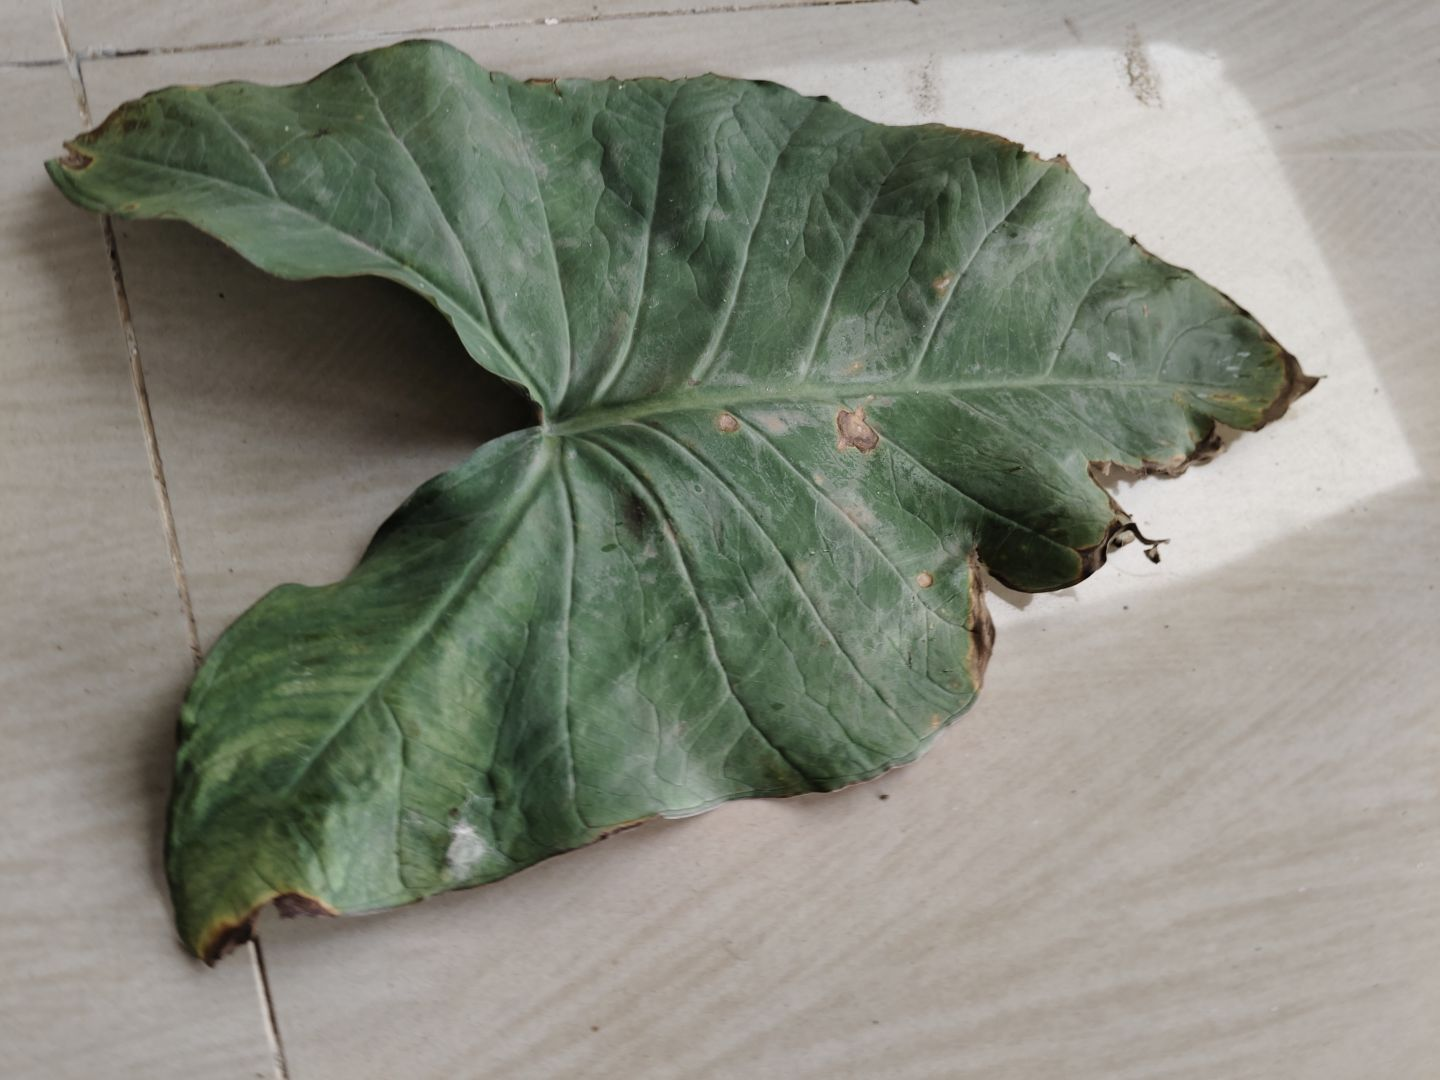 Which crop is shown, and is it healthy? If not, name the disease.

taro, leaf blight
